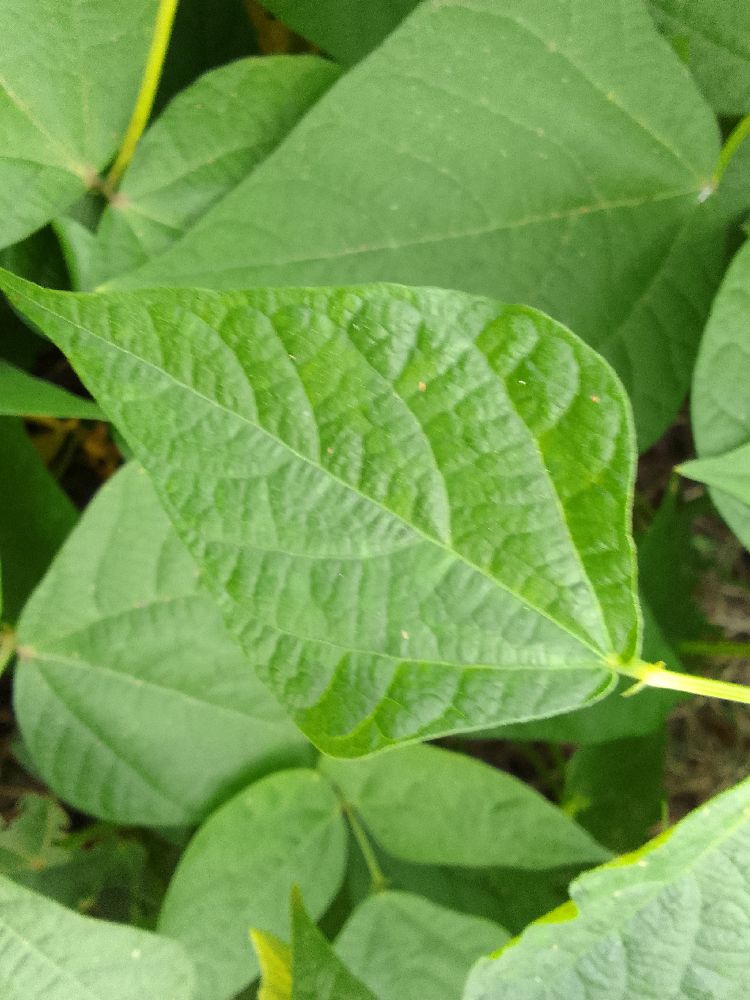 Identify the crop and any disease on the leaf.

common bean, healthy
